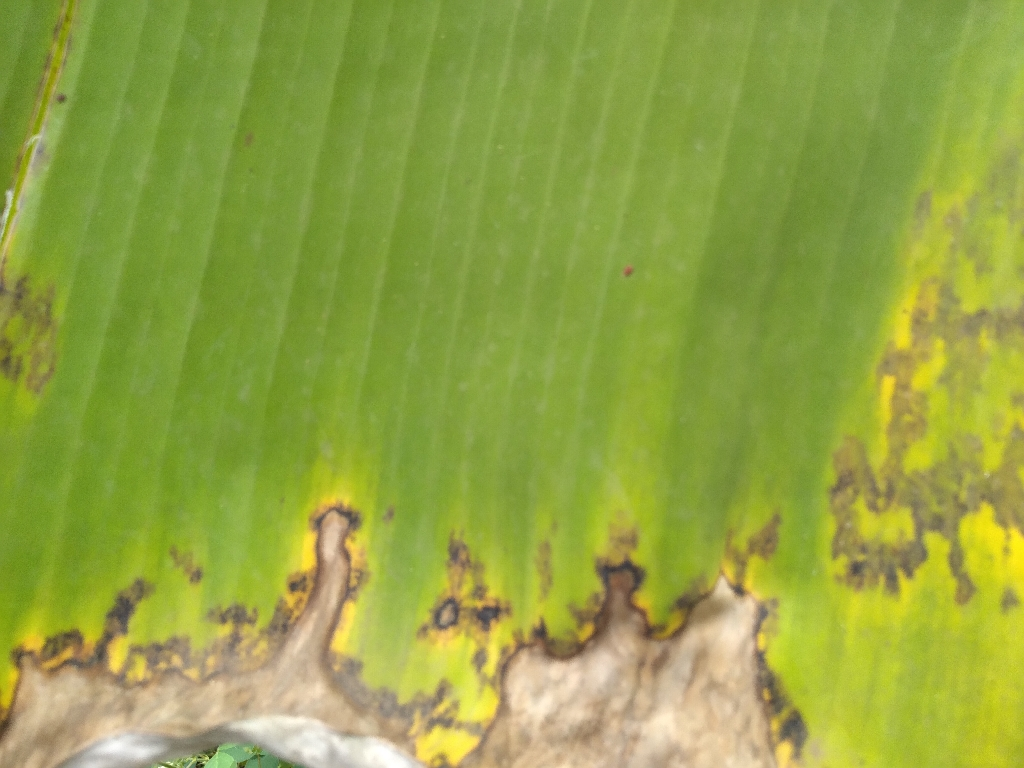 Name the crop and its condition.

banana, black sigatoka
